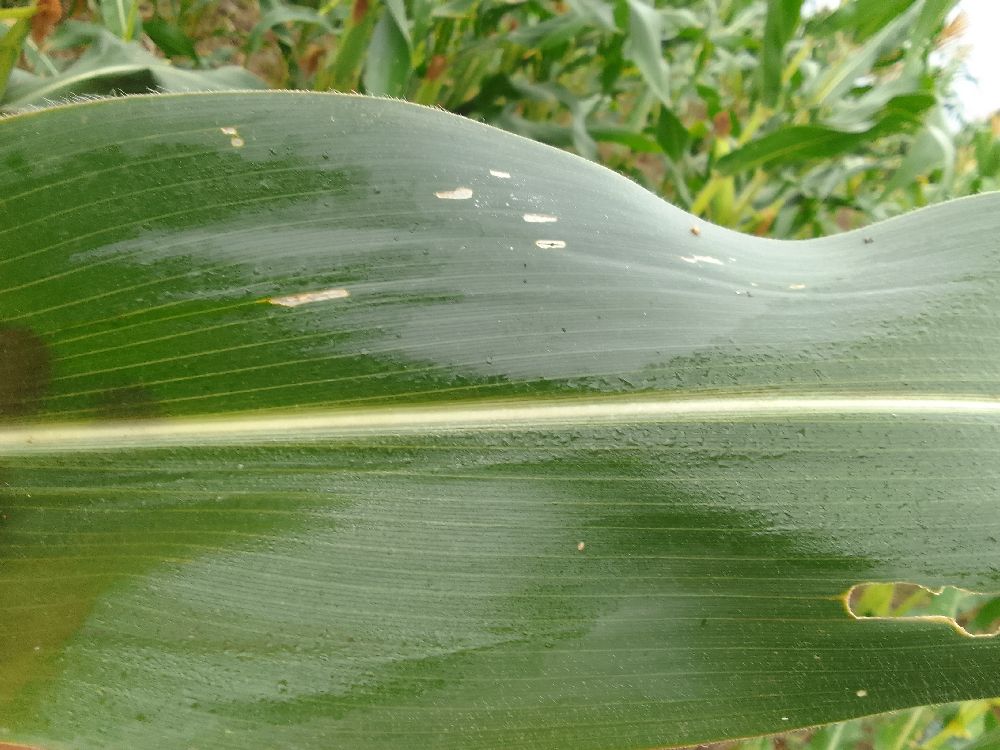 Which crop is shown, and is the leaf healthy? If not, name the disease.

maize, healthy
